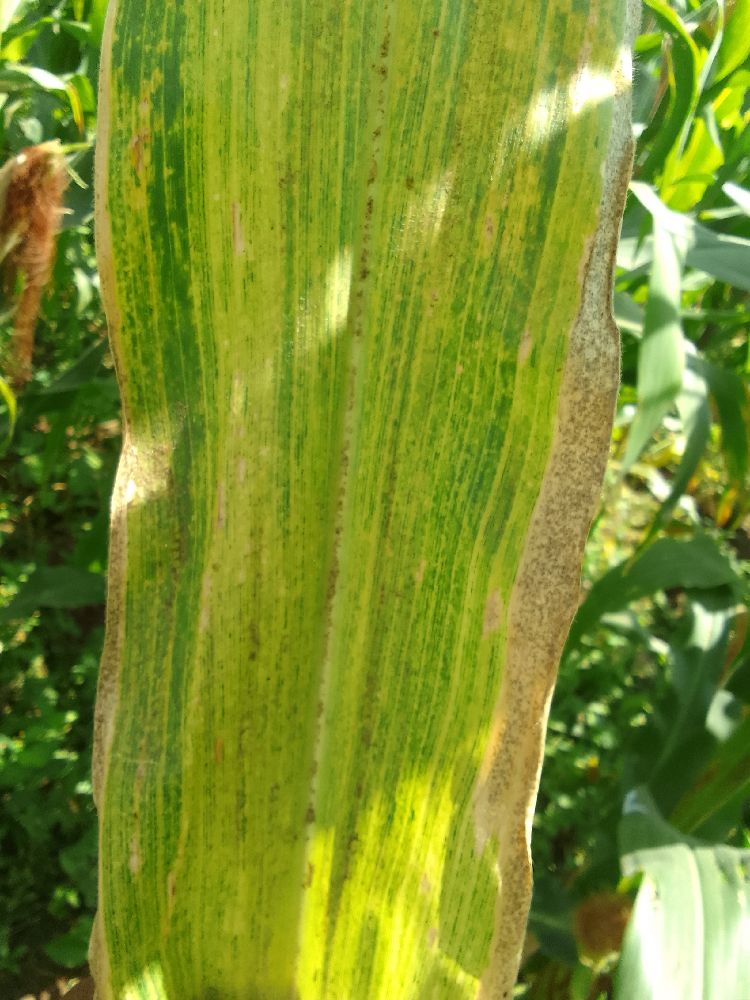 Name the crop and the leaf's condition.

maize, maize lethal necrosis
